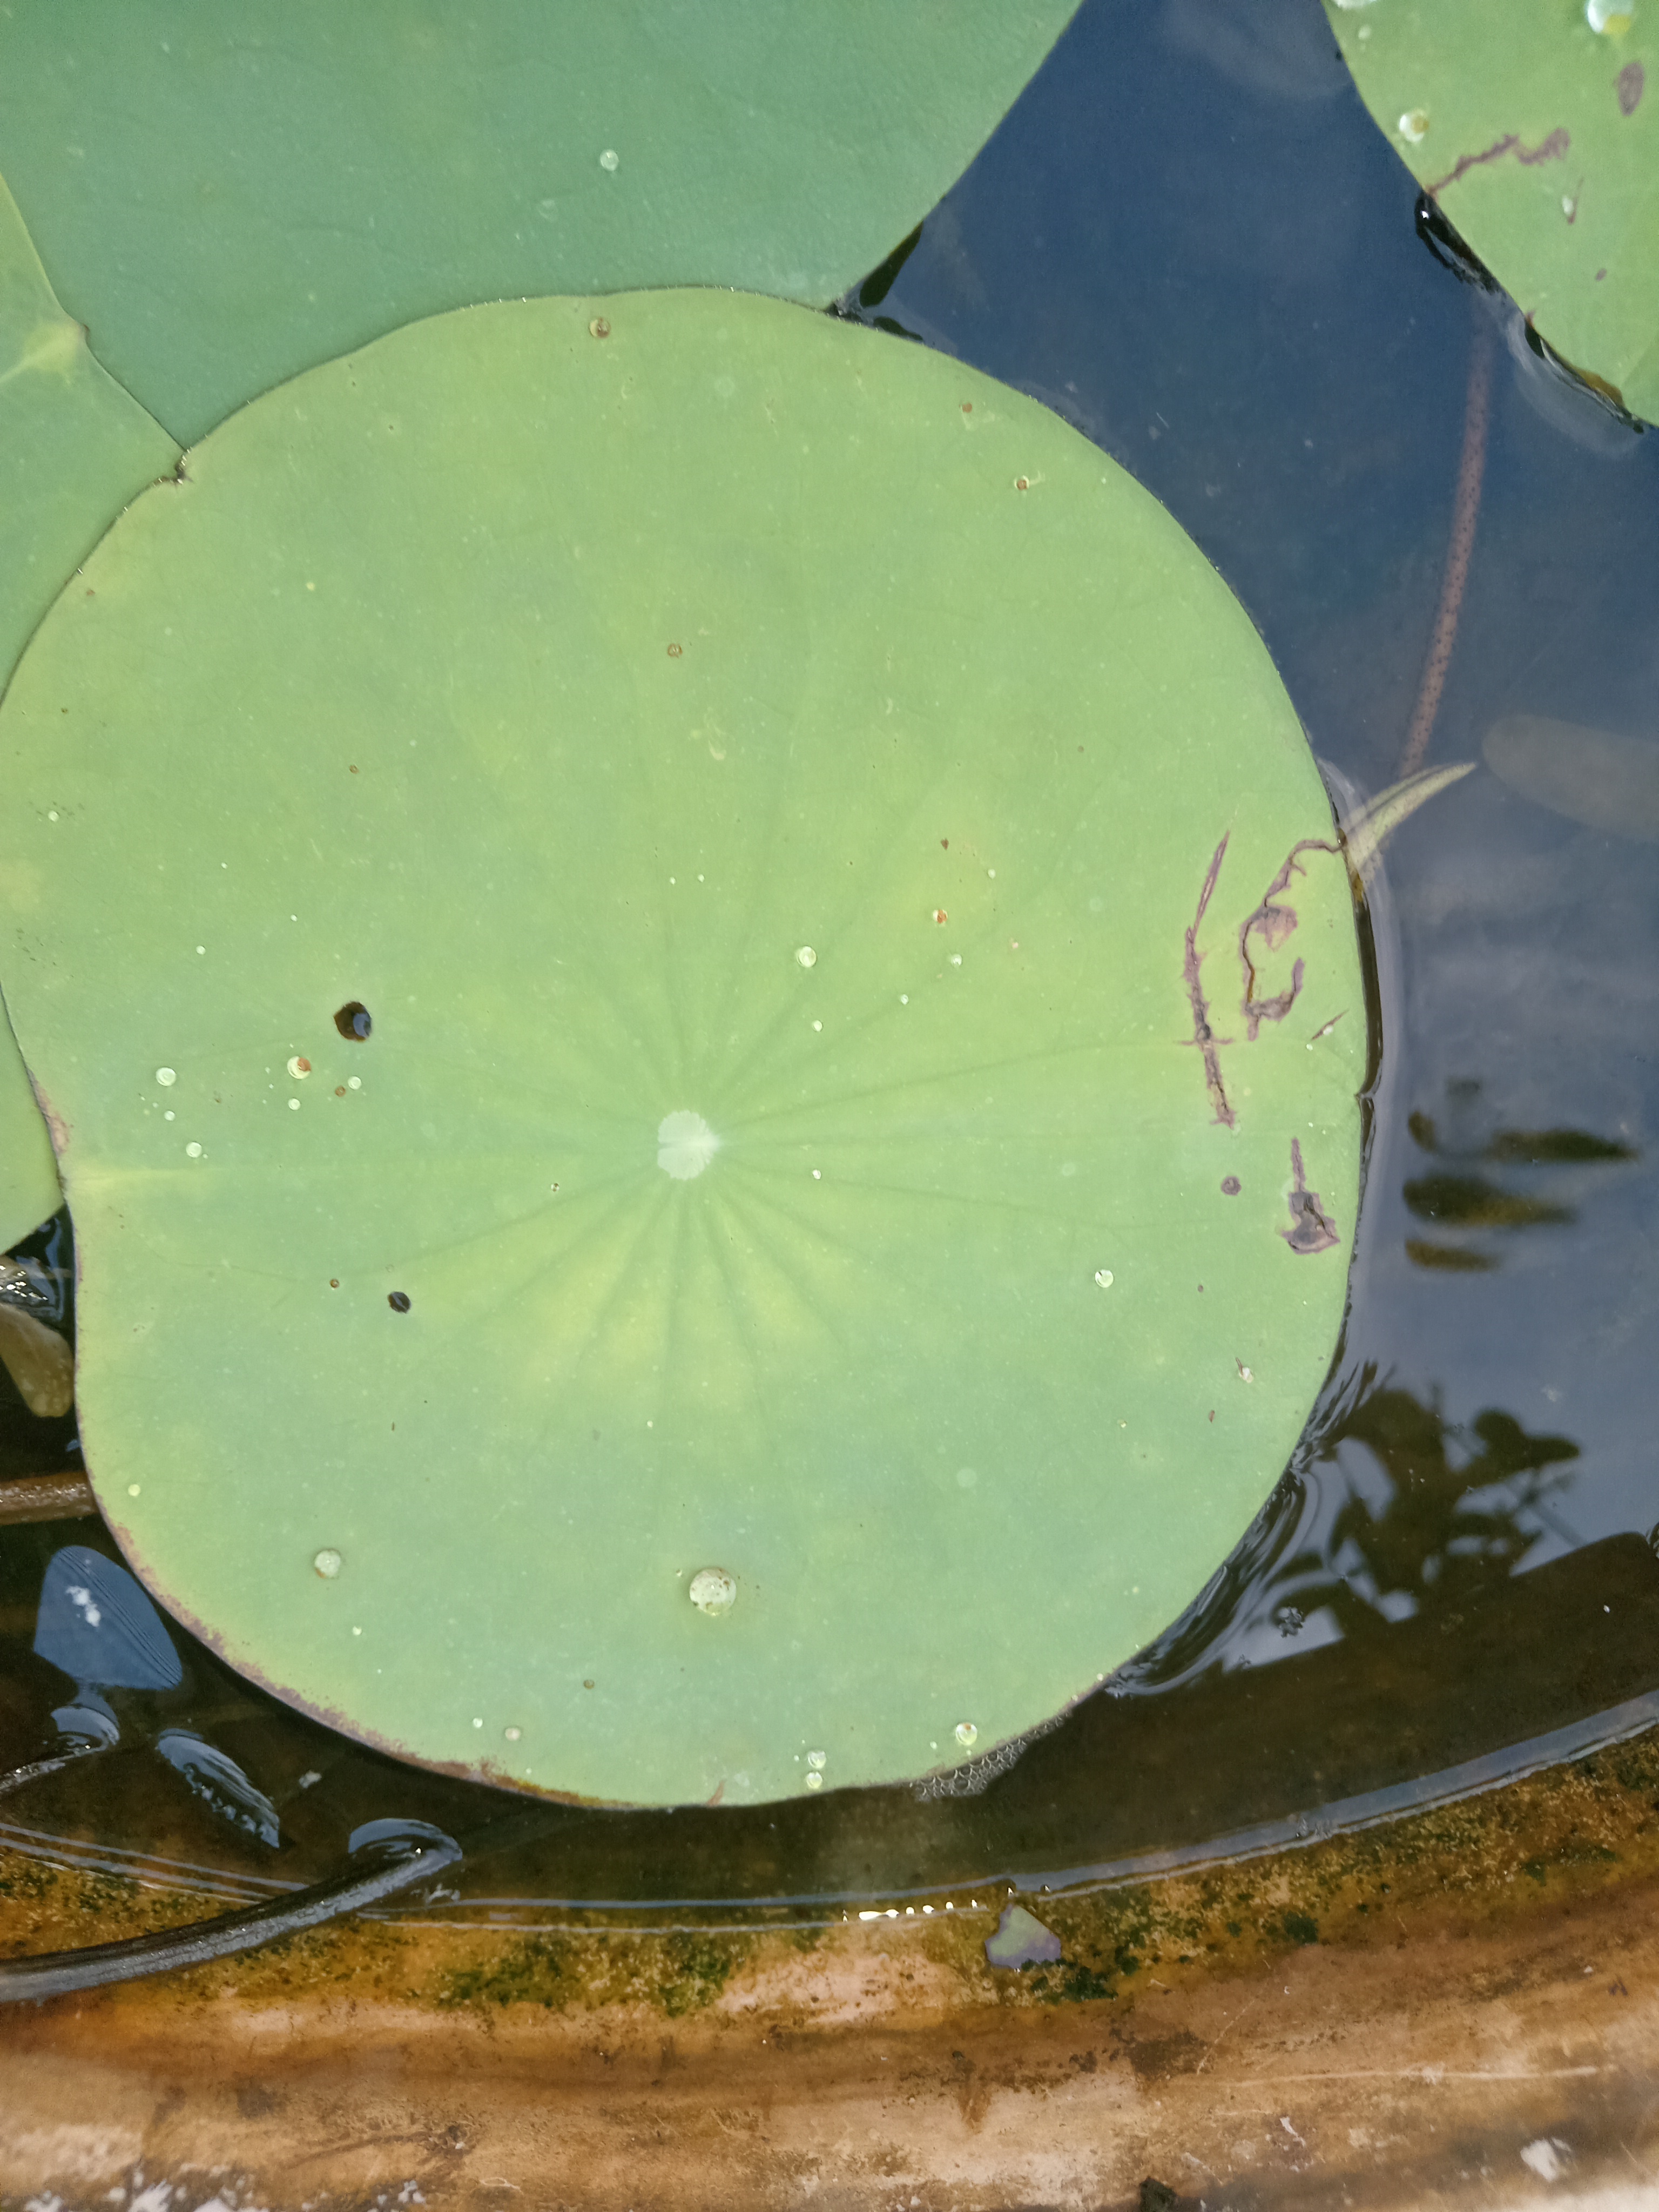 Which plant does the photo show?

lotus
